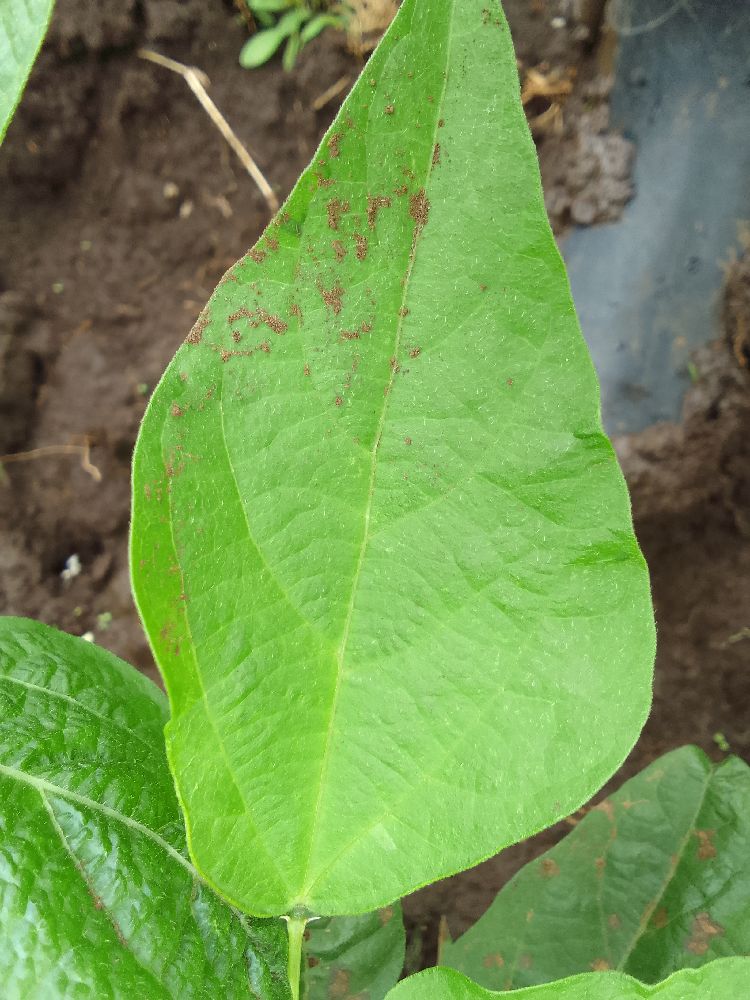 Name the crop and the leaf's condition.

common bean, healthy
